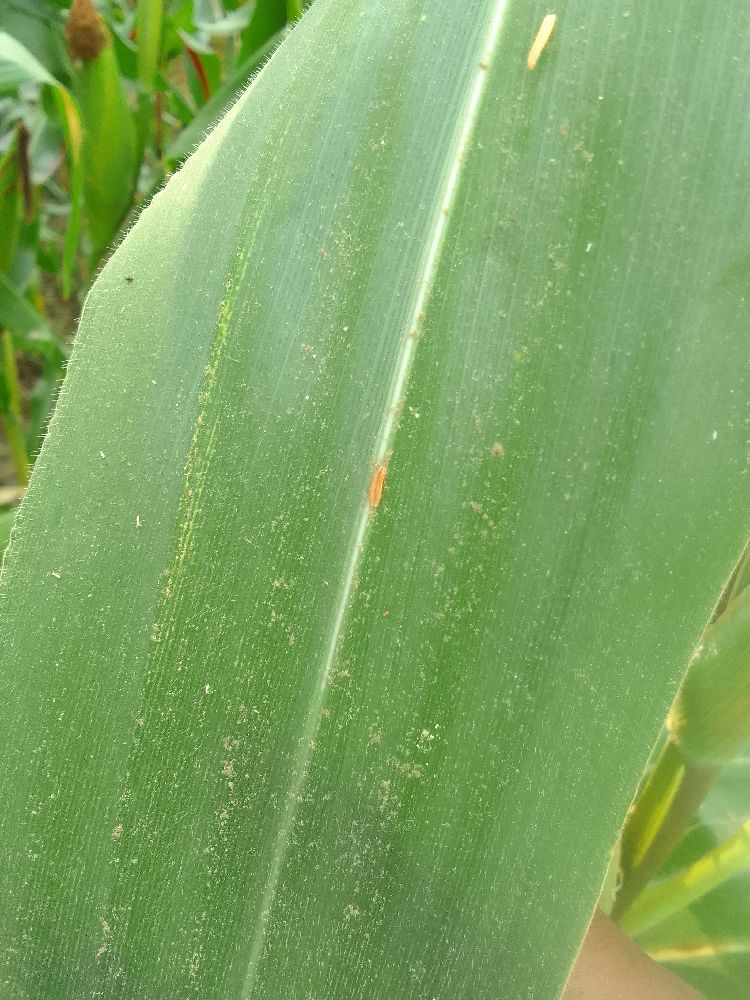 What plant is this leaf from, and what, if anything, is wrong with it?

maize, healthy
